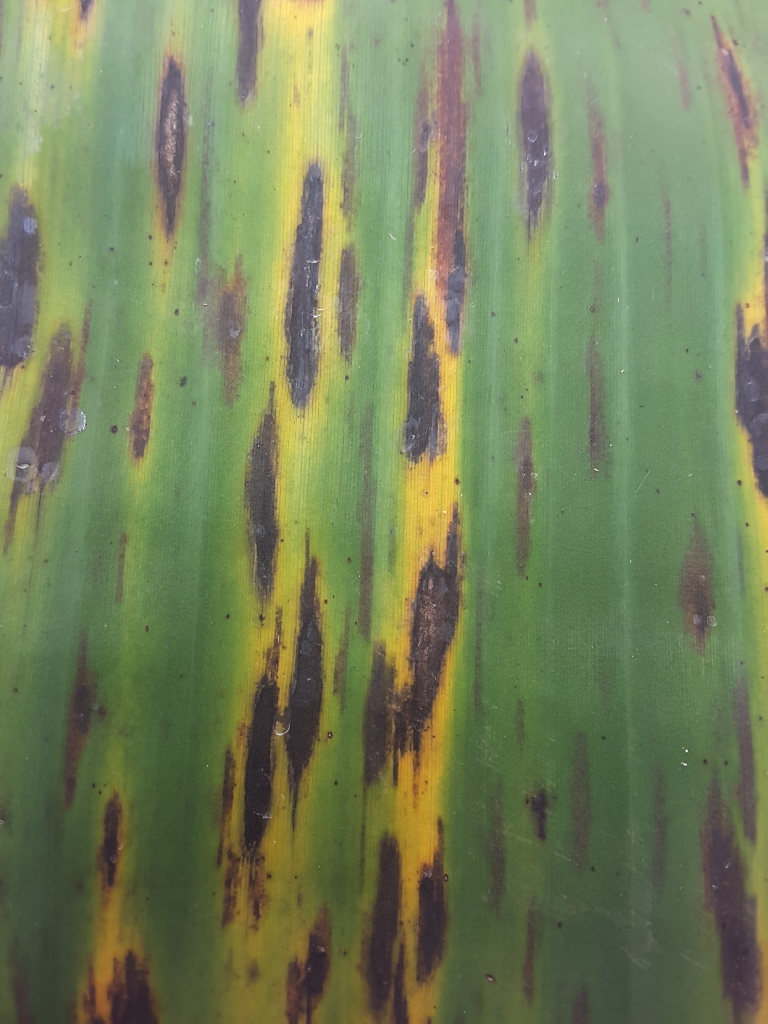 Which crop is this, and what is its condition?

banana, black sigatoka
